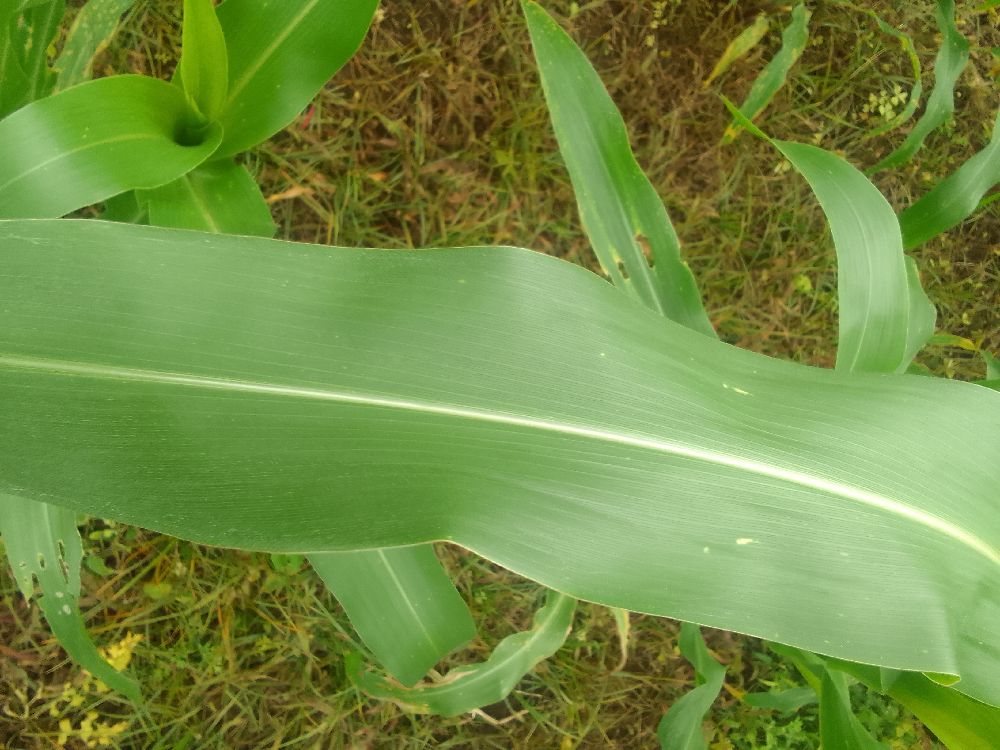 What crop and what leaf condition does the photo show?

maize, healthy
